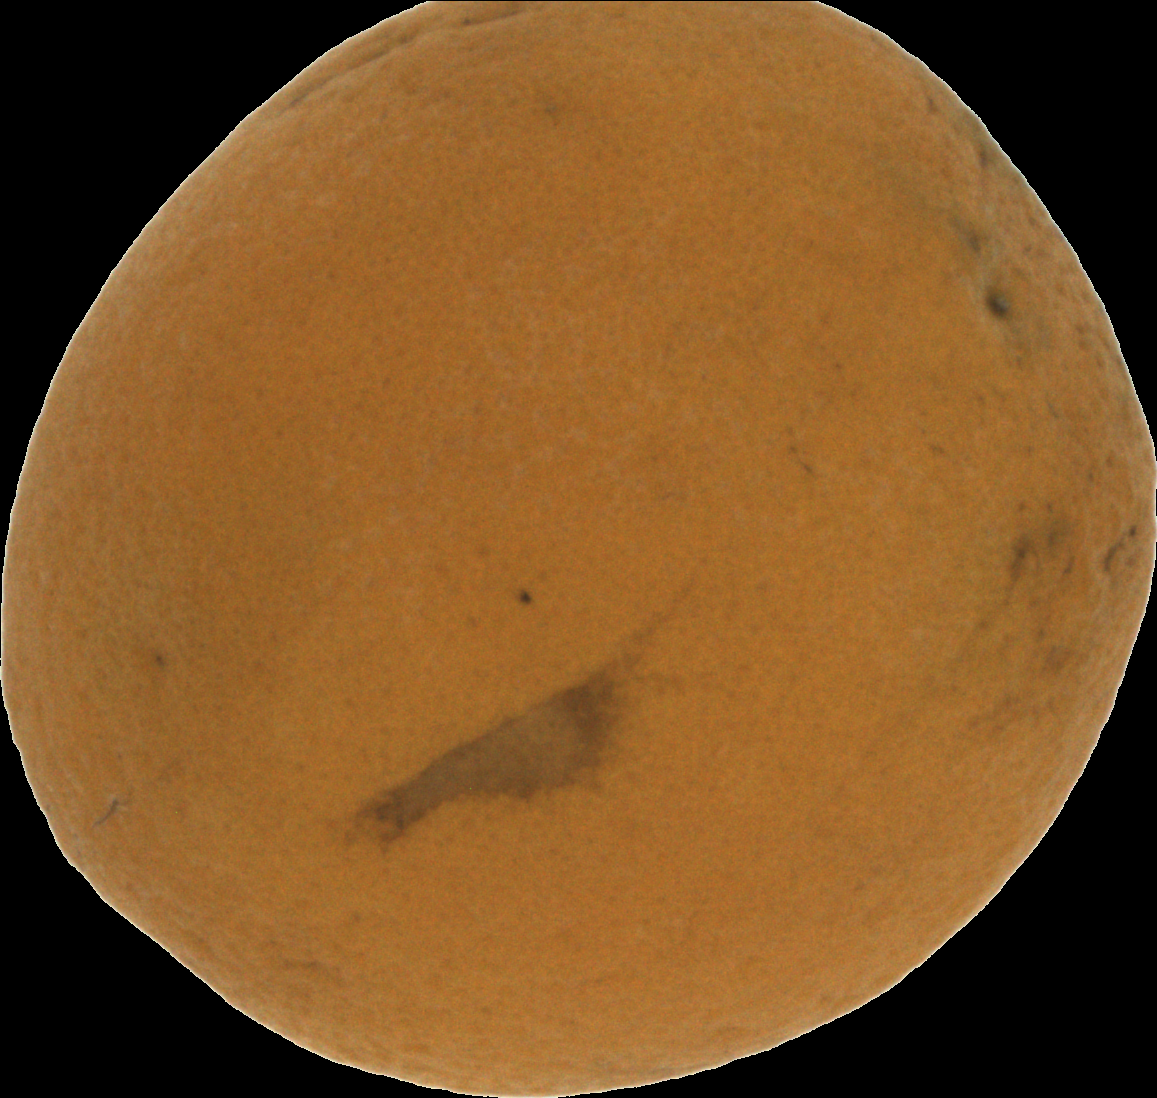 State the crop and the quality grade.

orange, bad
